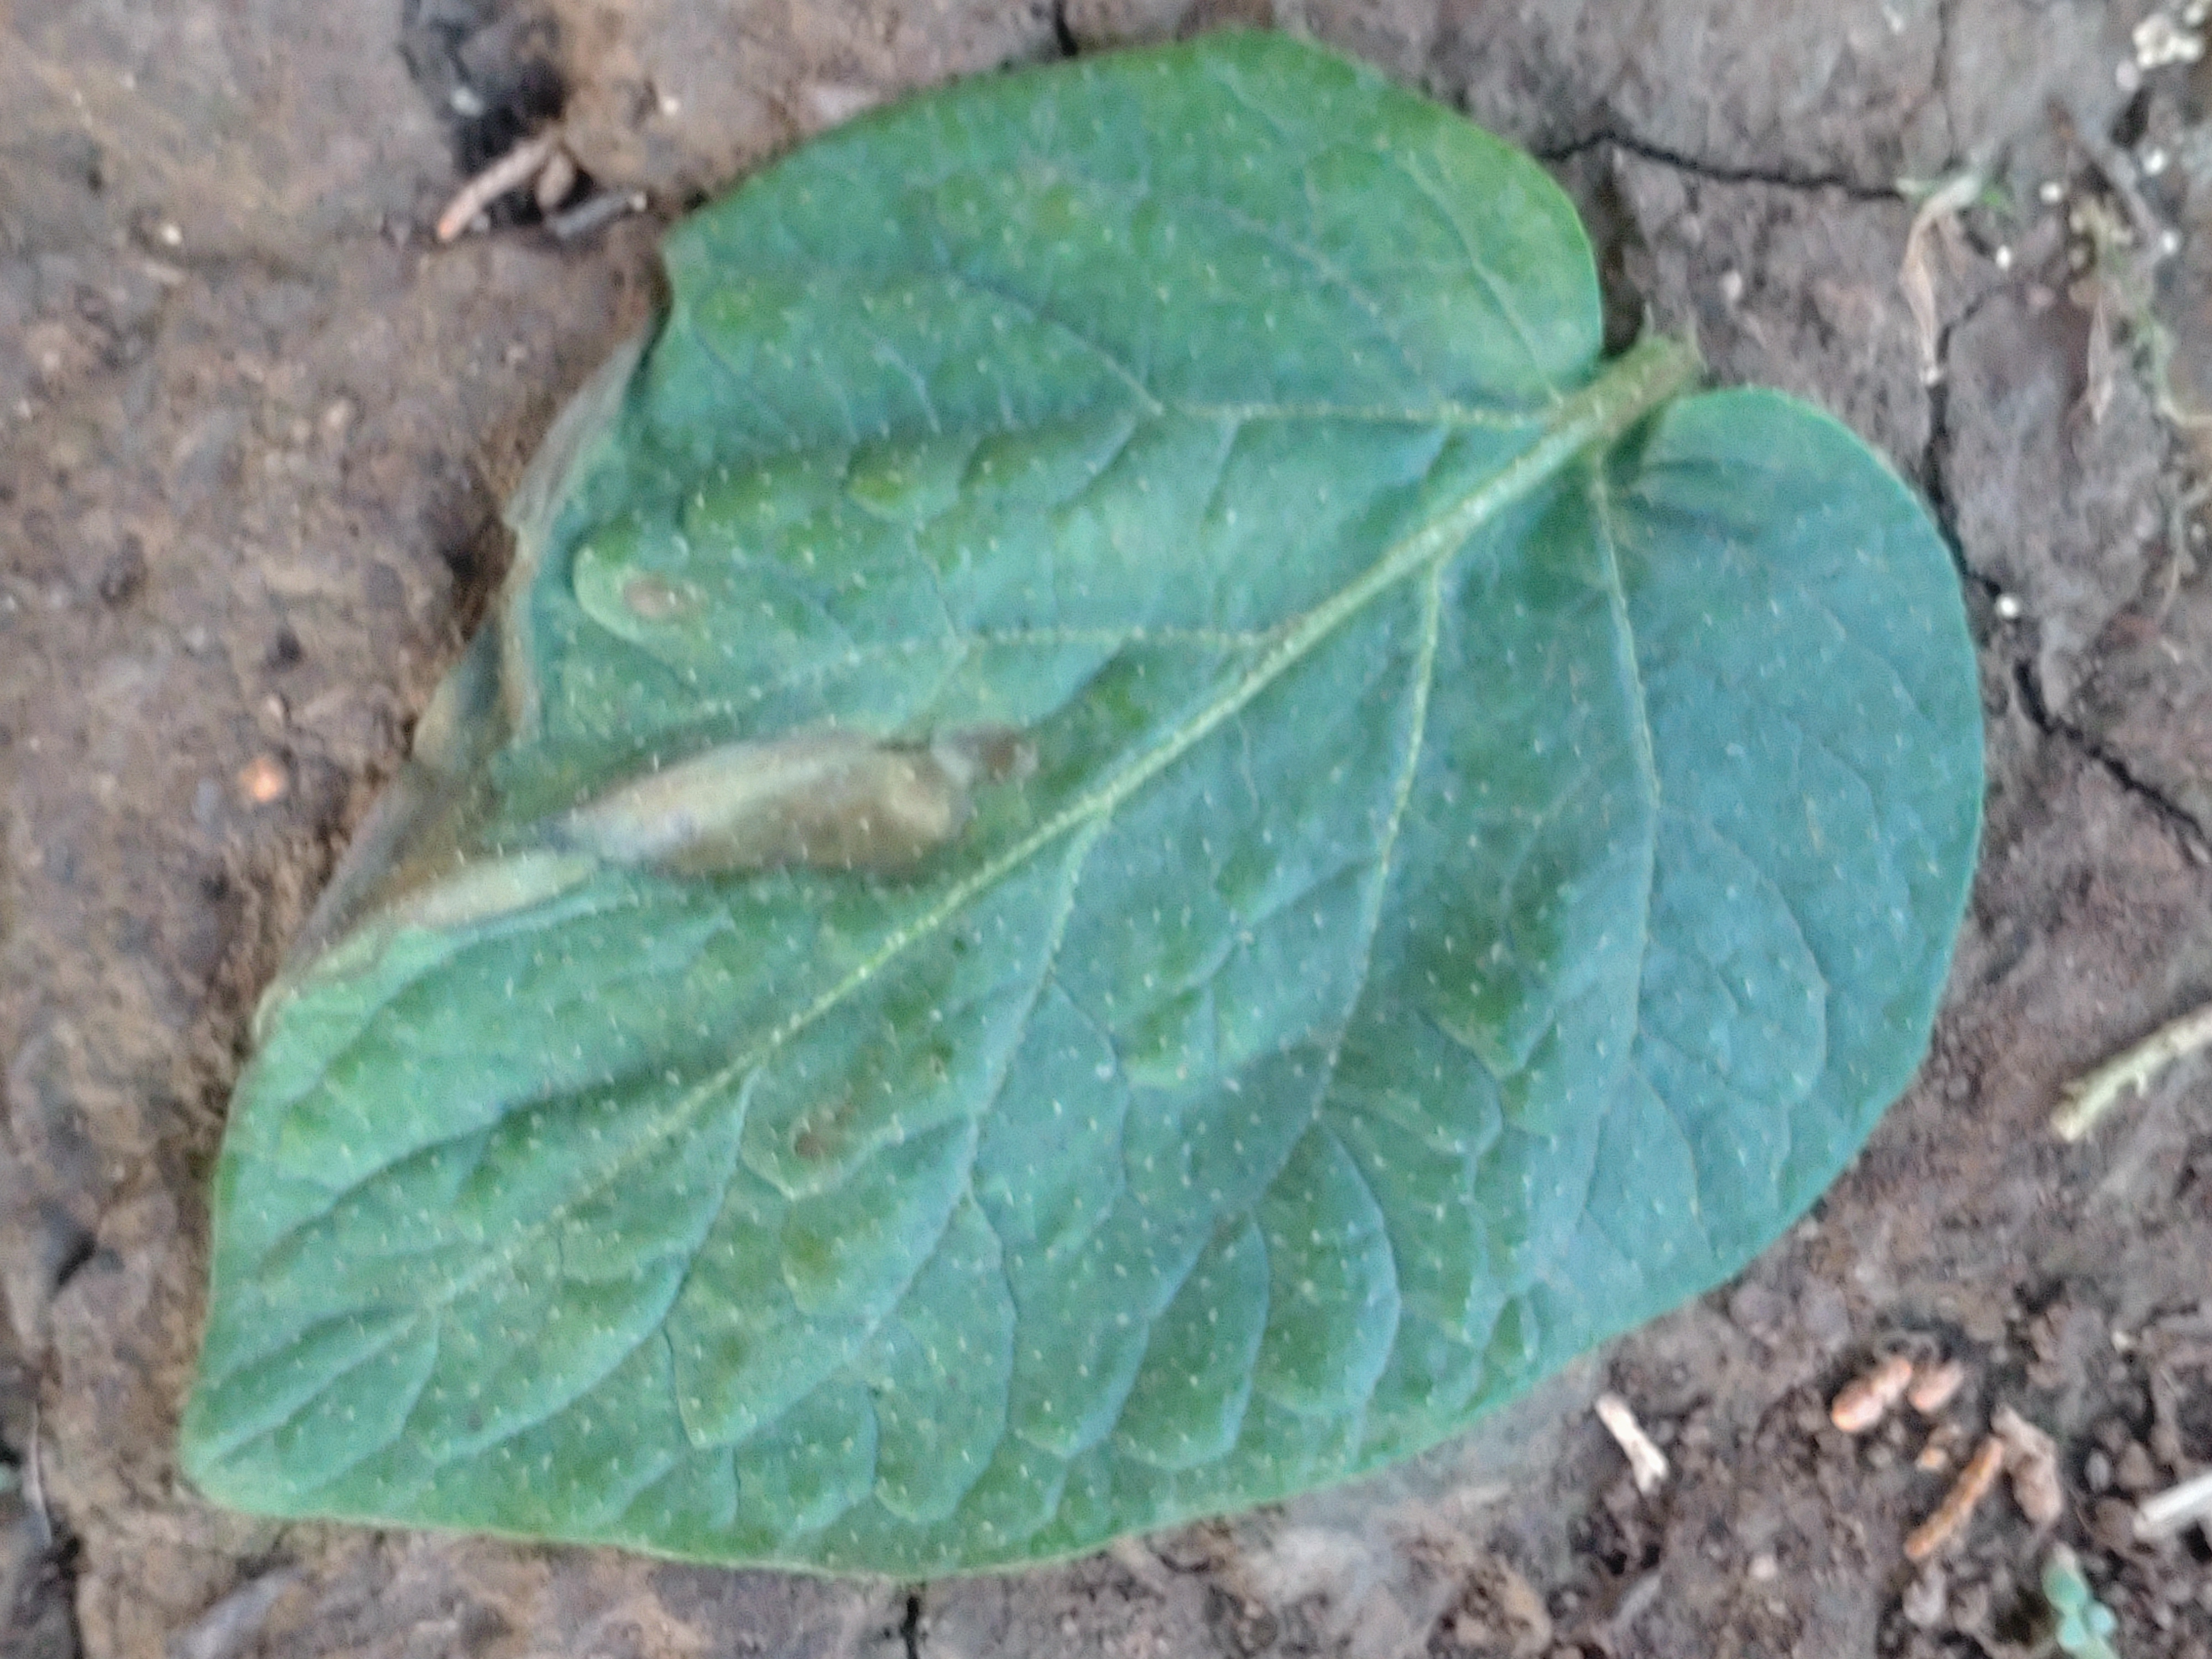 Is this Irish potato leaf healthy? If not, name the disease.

early blight
